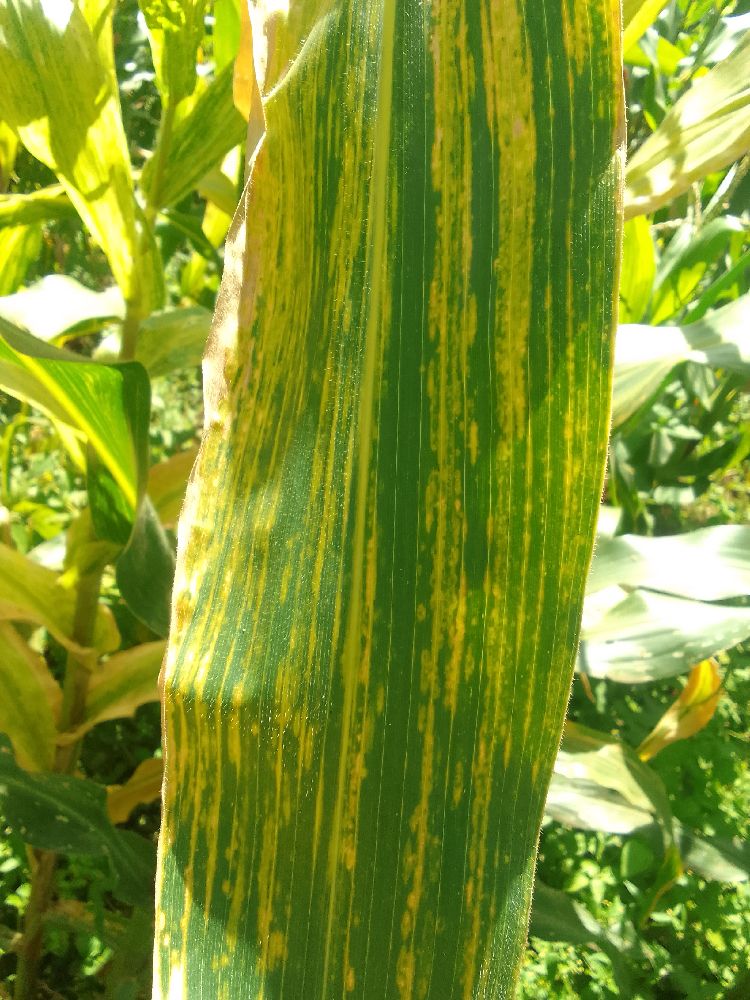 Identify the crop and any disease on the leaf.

maize, maize lethal necrosis
